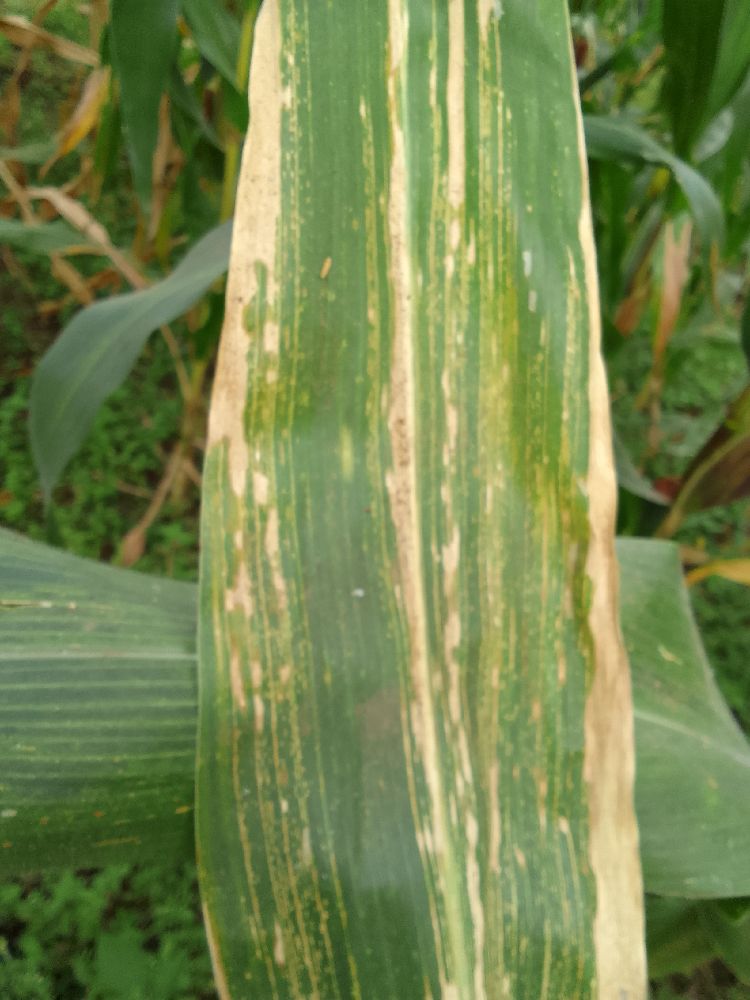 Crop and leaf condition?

maize, maize lethal necrosis
